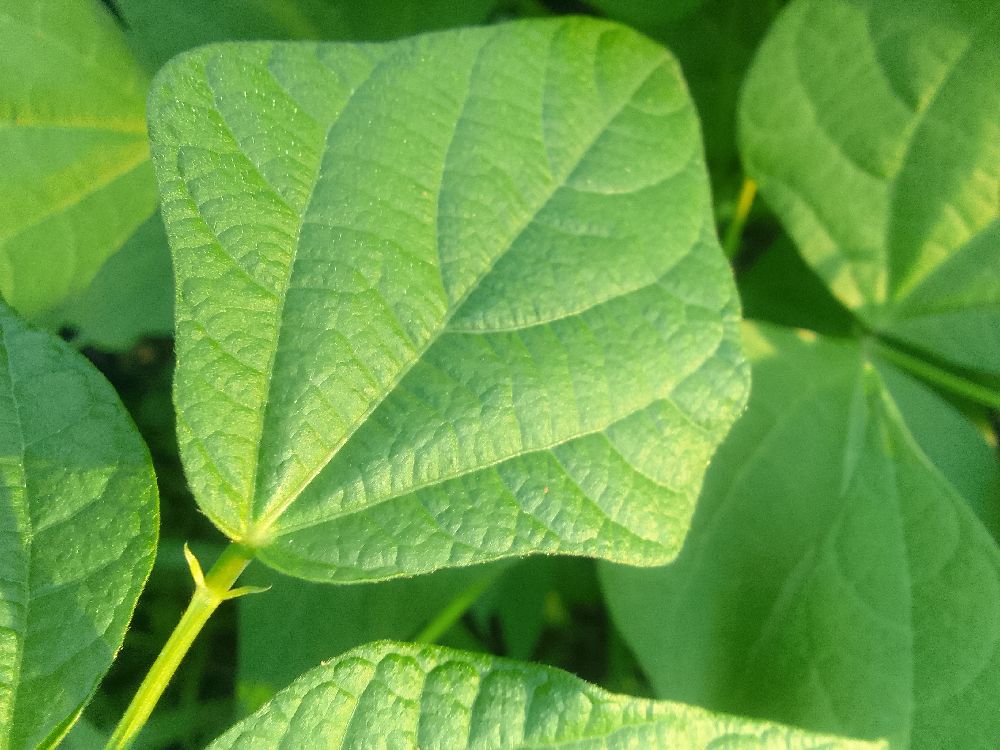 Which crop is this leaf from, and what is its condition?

common bean, healthy
